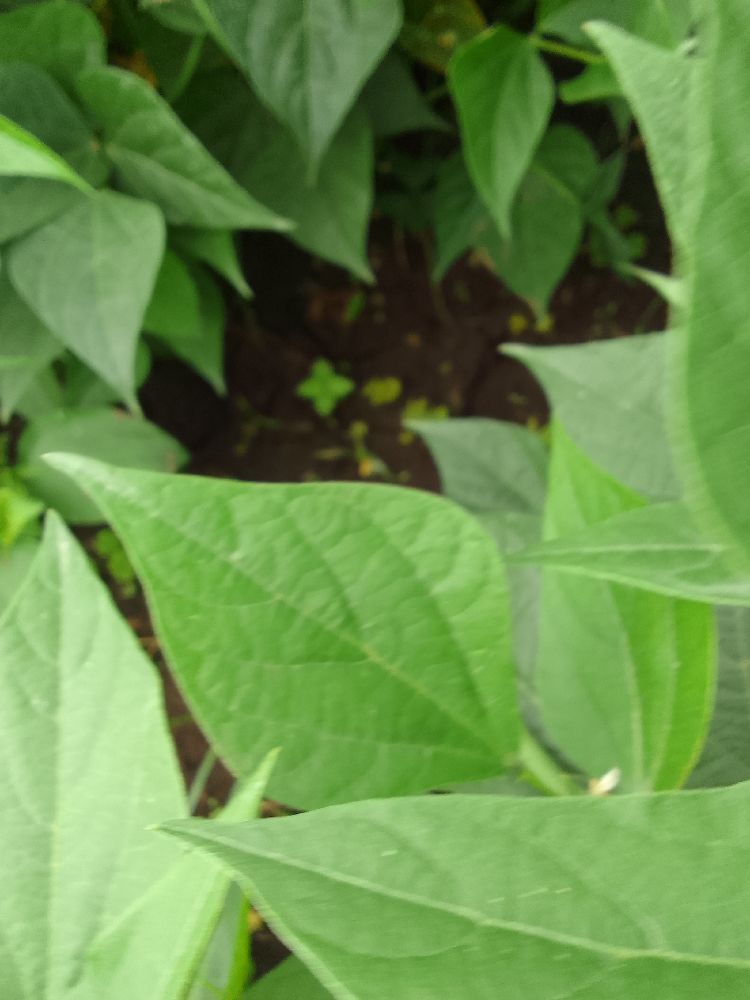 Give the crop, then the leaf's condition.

common bean, healthy
